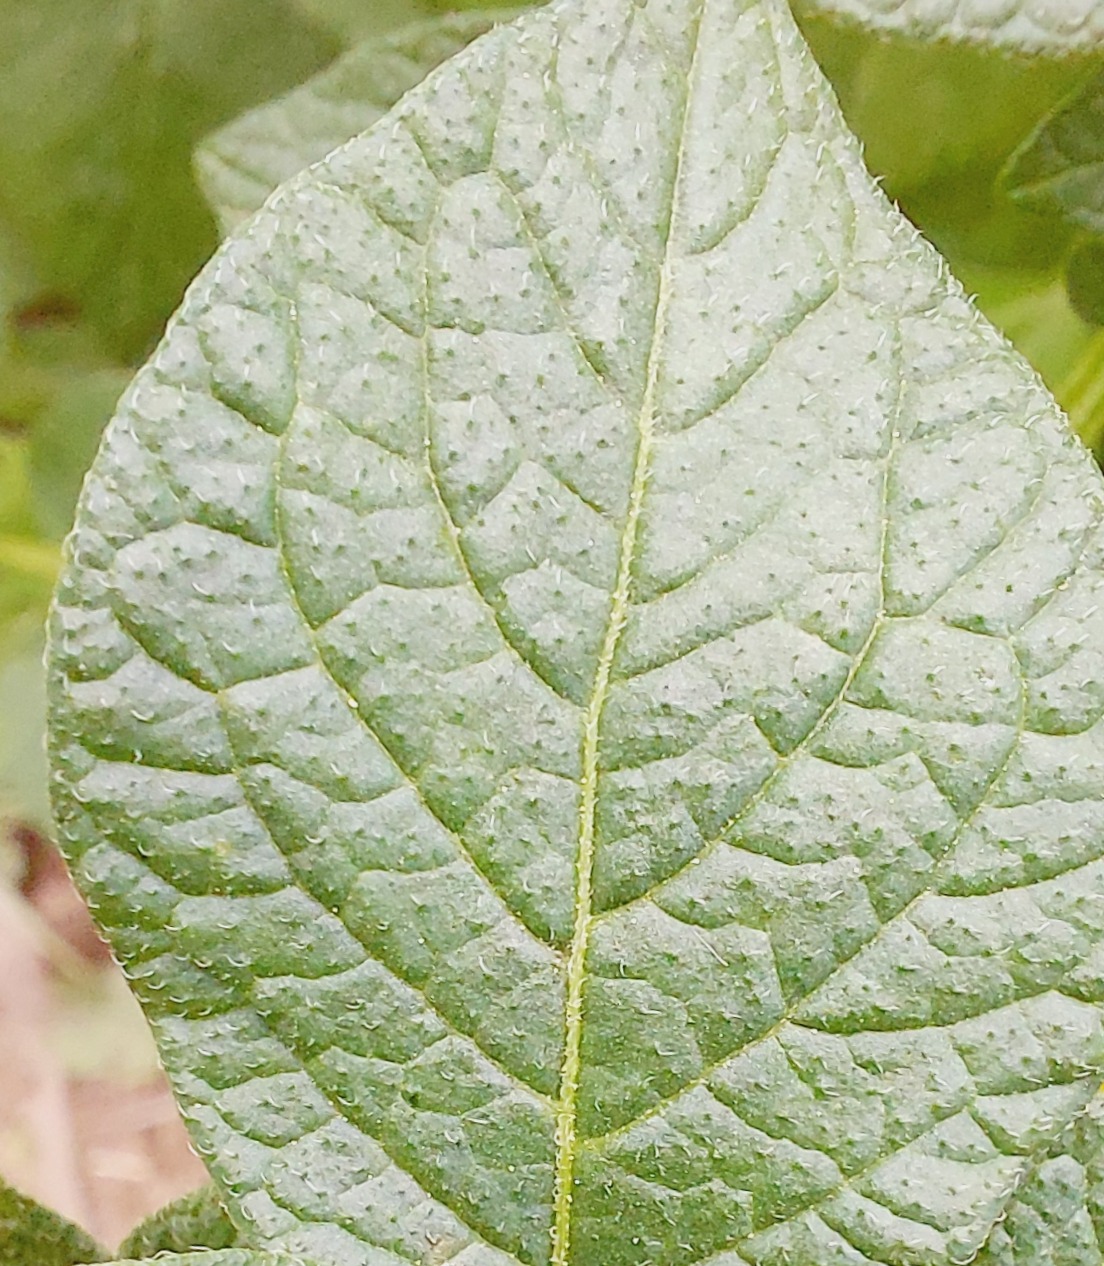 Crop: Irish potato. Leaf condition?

healthy
